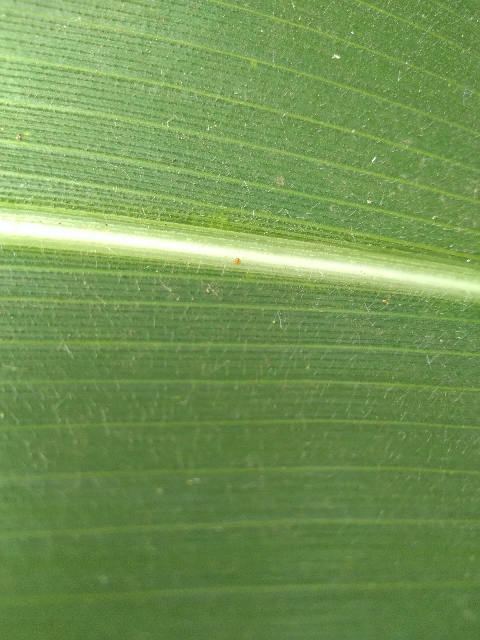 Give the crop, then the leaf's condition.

maize, healthy
